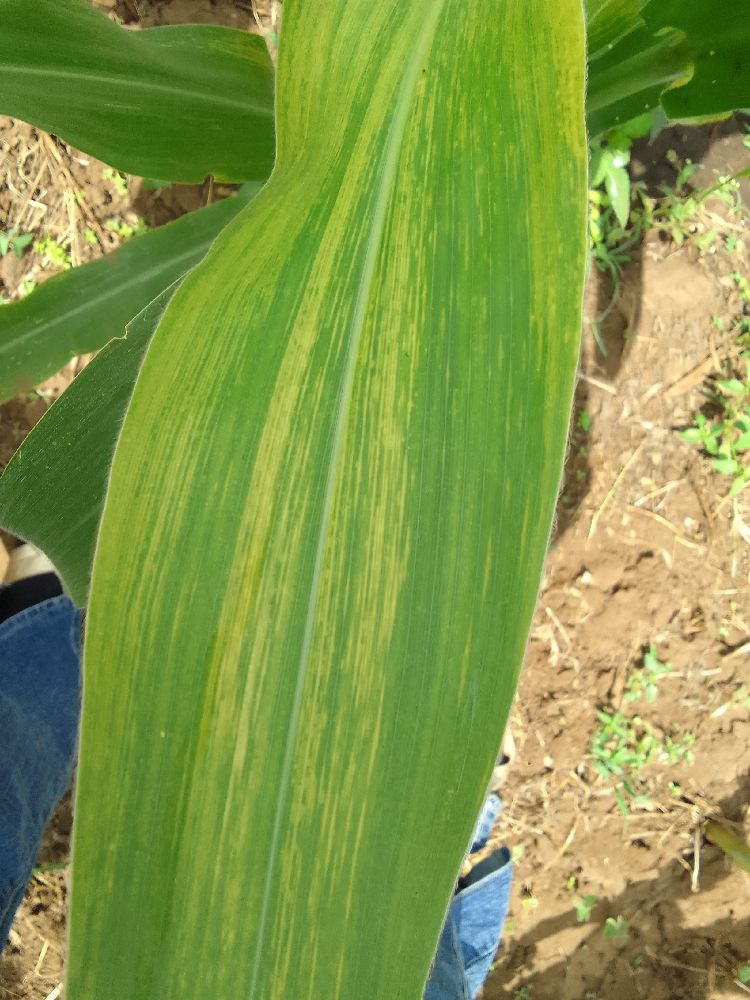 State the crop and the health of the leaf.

maize, maize lethal necrosis
